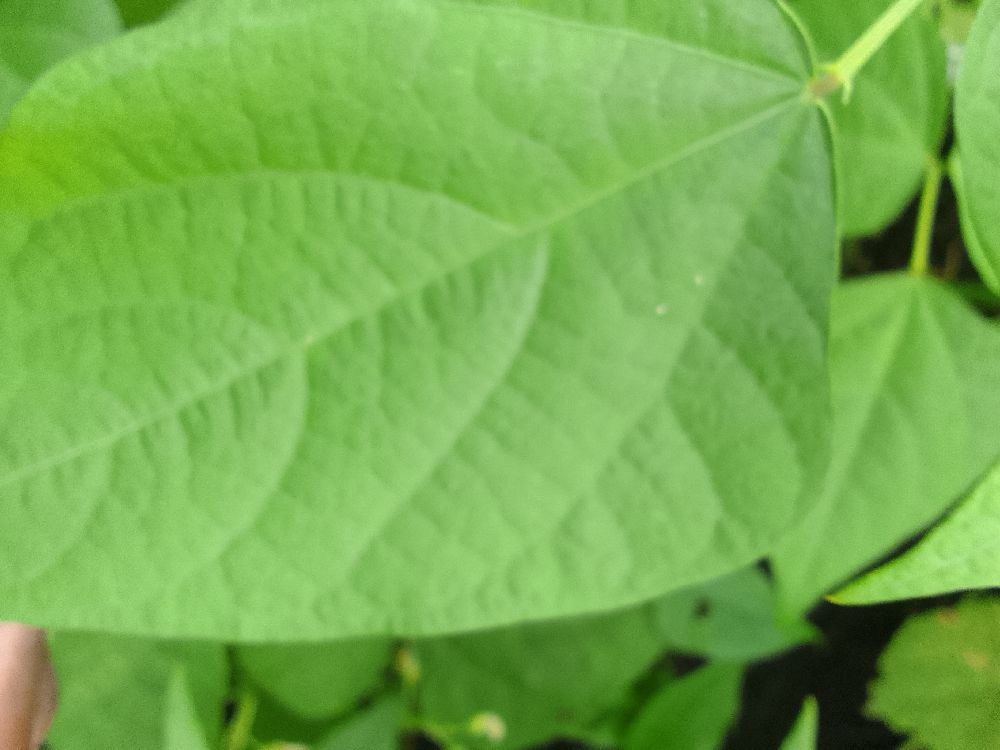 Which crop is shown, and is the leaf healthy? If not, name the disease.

common bean, healthy
